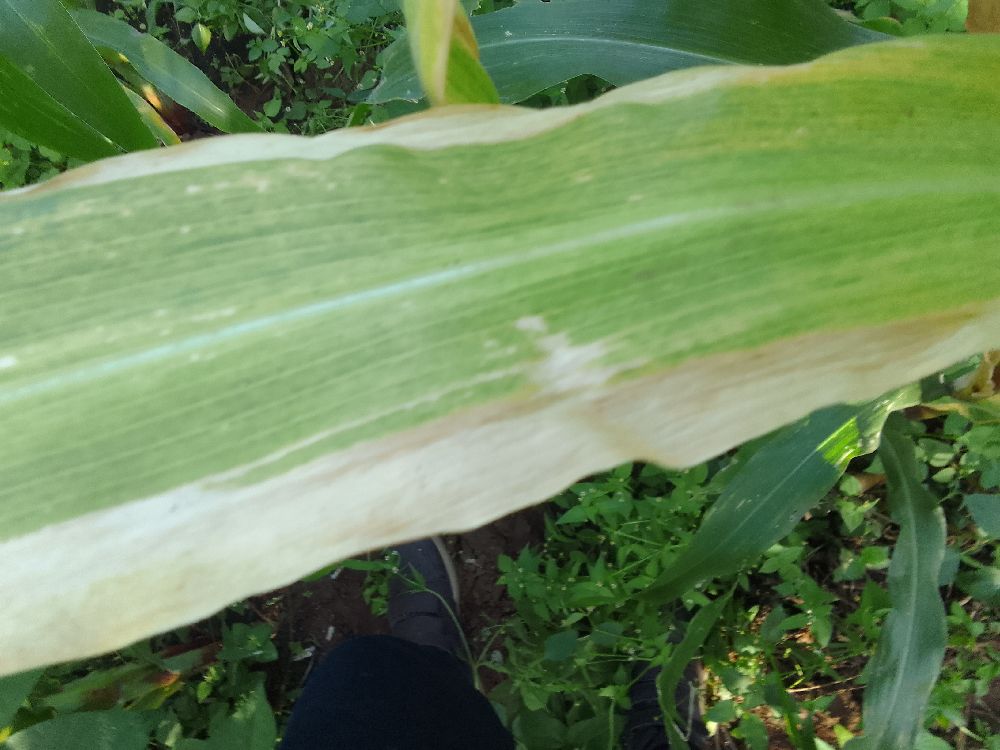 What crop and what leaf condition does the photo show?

maize, maize lethal necrosis
